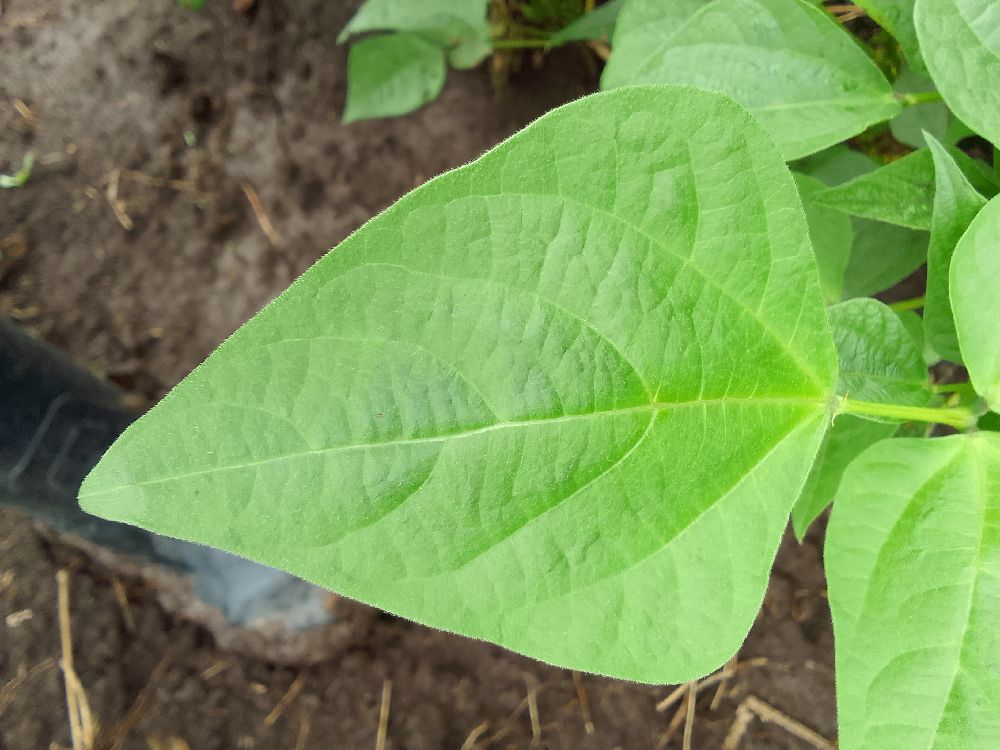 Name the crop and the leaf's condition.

common bean, healthy
